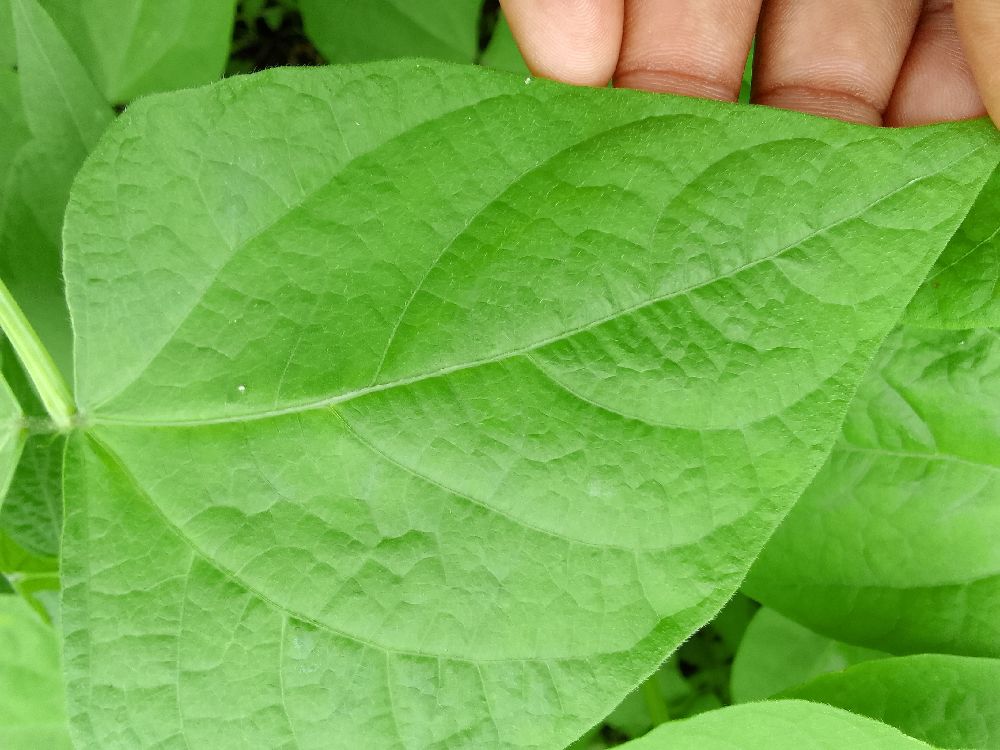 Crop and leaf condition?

common bean, healthy
